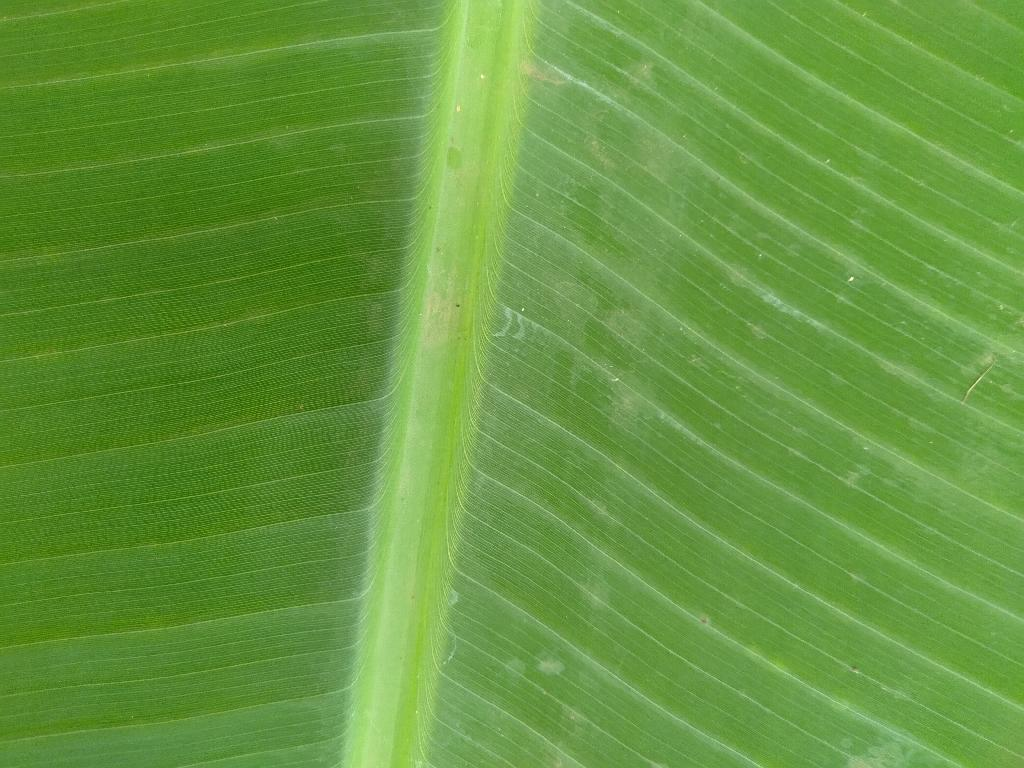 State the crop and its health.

banana, healthy
